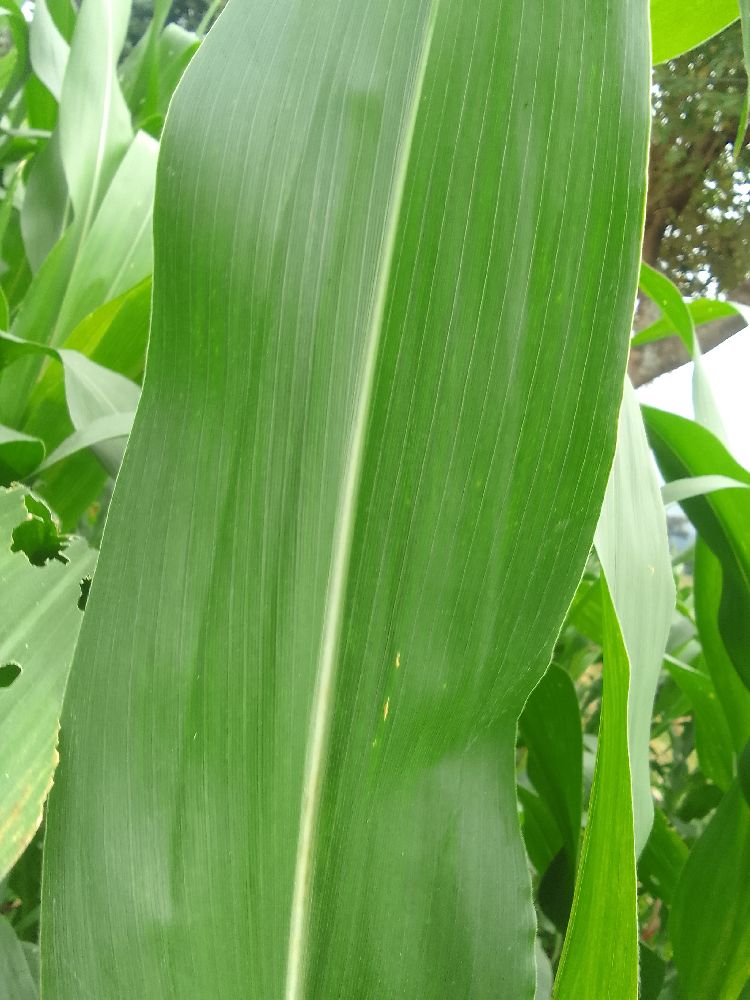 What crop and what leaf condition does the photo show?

maize, healthy
